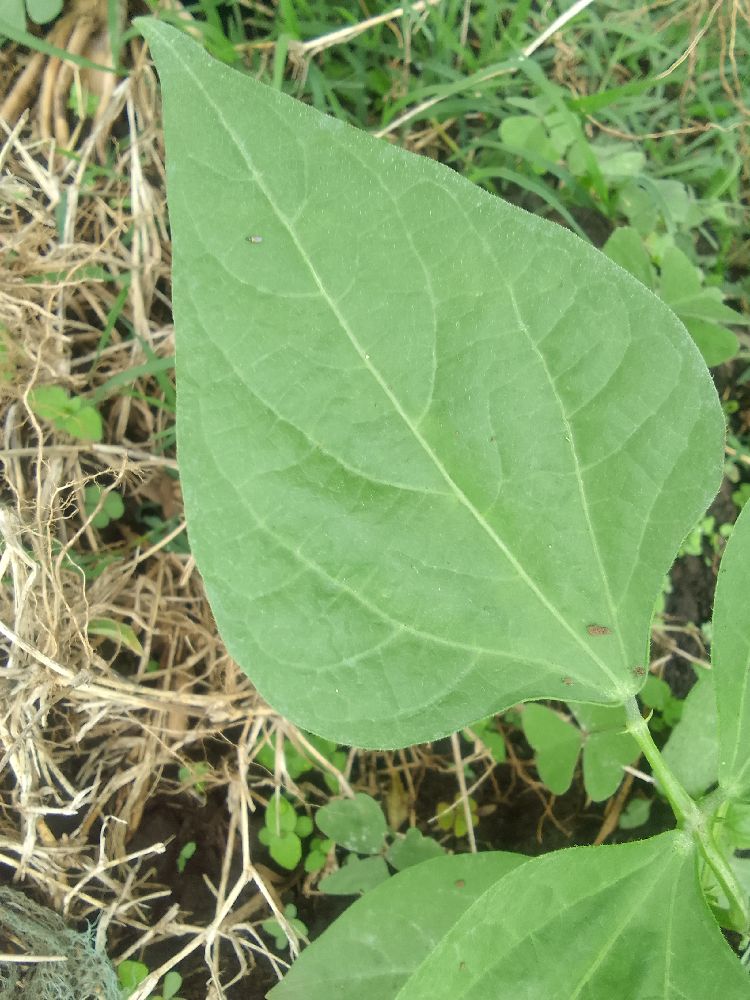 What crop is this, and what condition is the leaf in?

common bean, healthy
